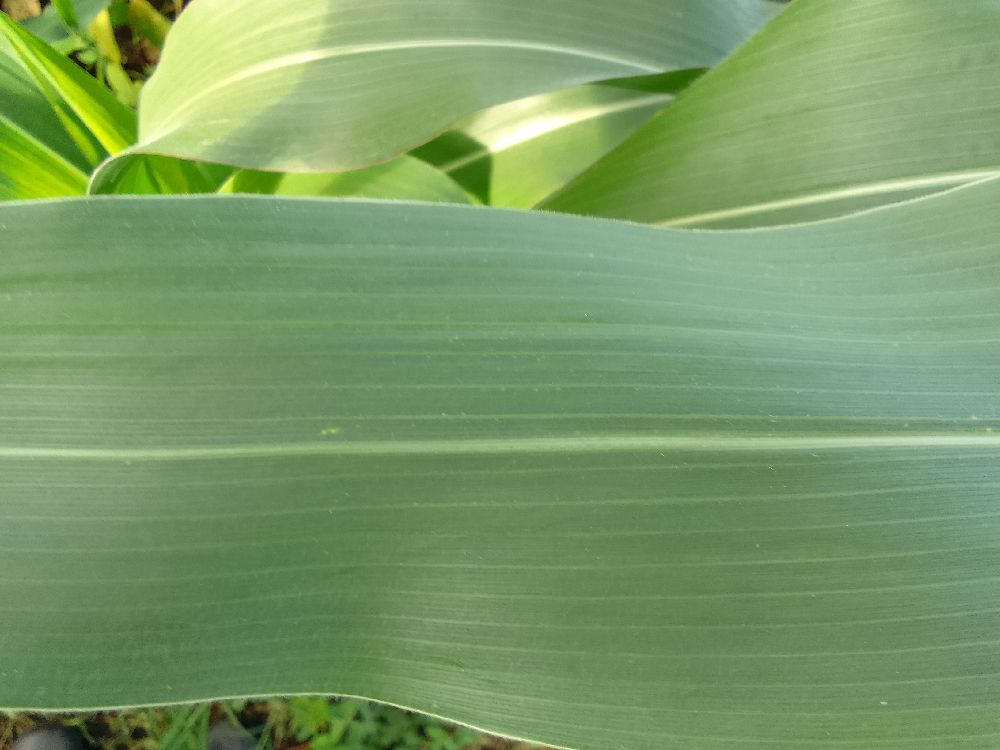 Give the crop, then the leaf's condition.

maize, healthy
